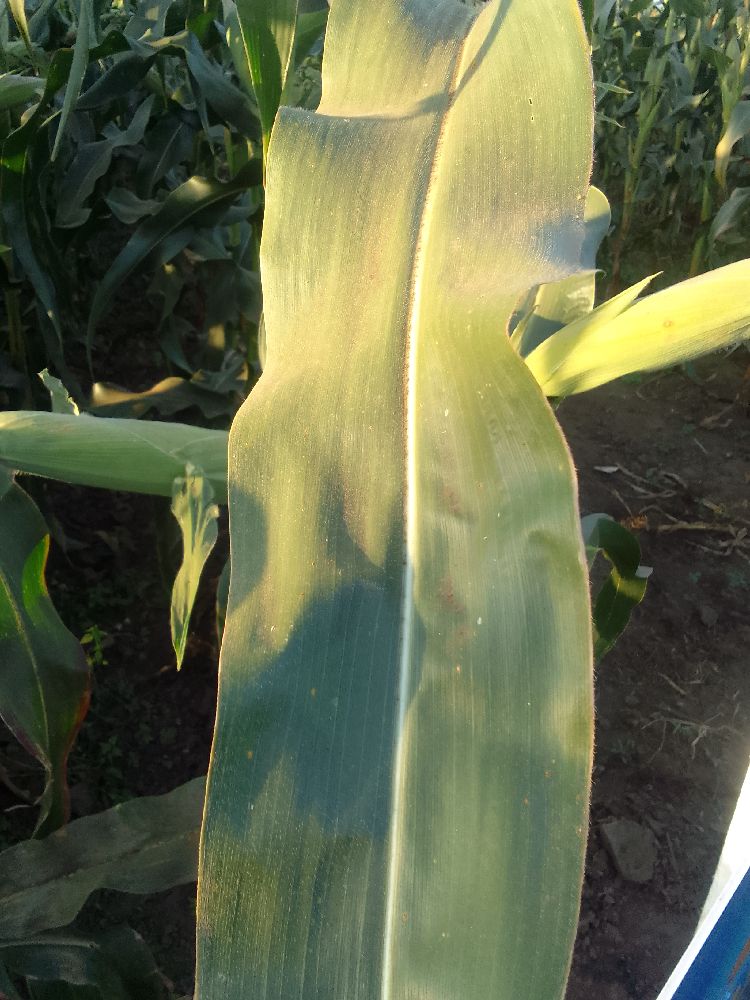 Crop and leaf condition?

maize, healthy
